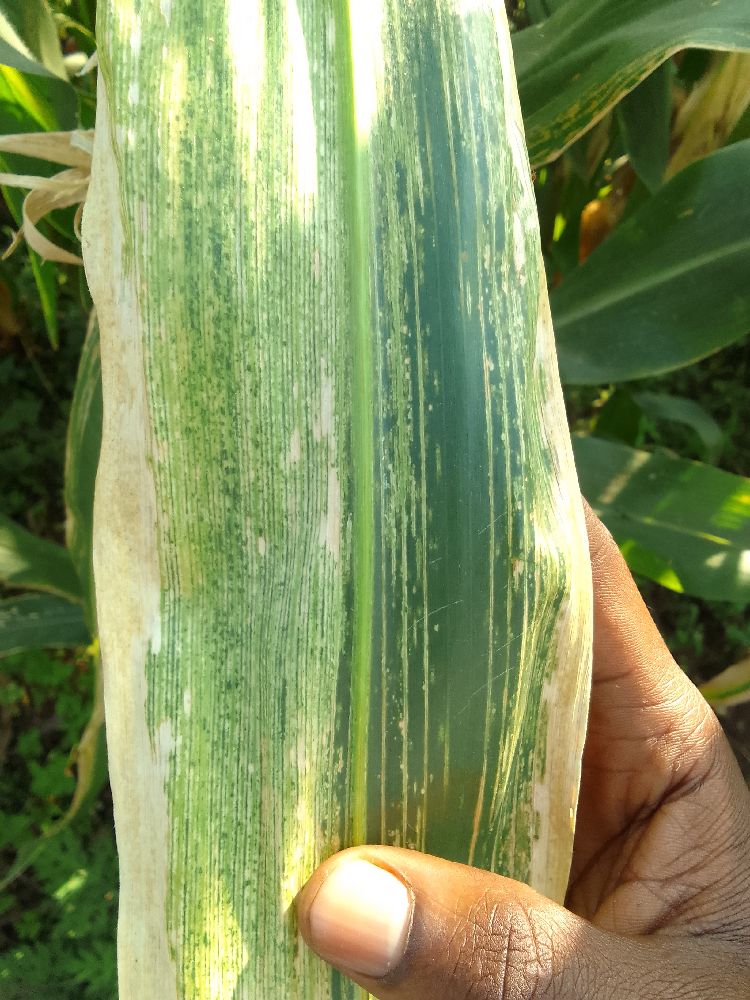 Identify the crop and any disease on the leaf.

maize, maize lethal necrosis
